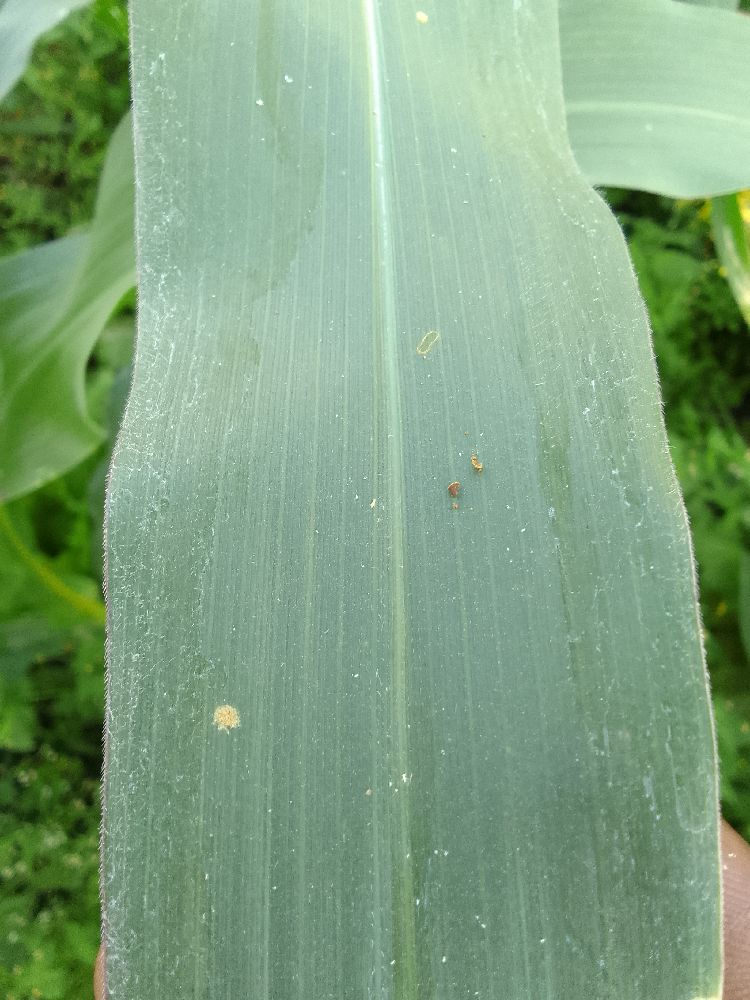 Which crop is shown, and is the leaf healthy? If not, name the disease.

maize, healthy
